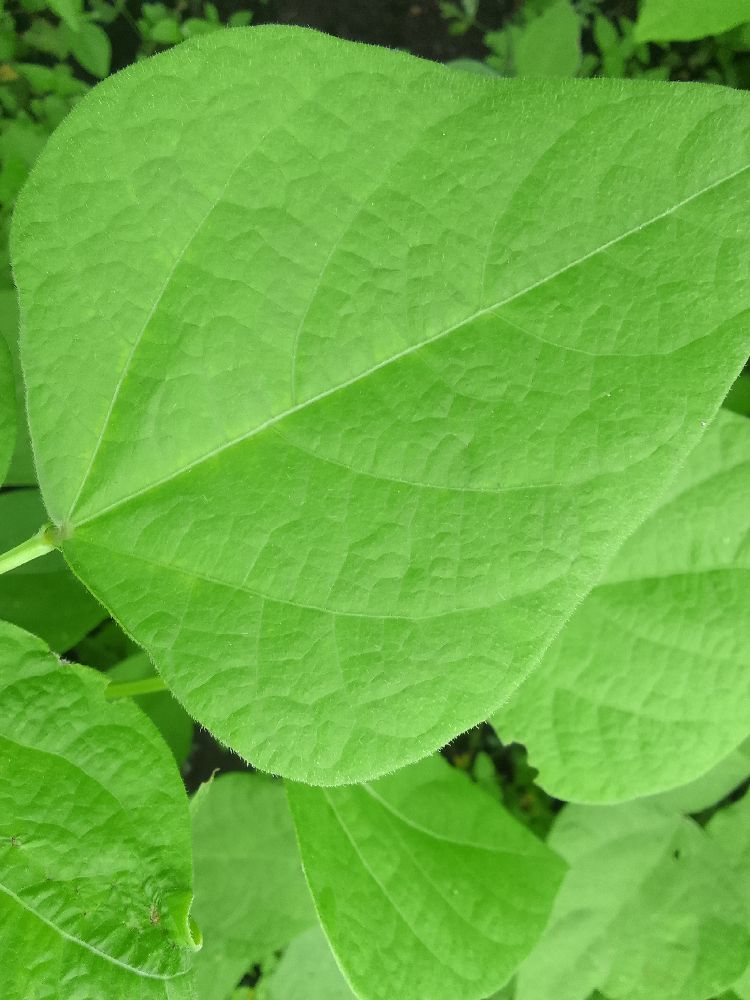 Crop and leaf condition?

common bean, healthy
